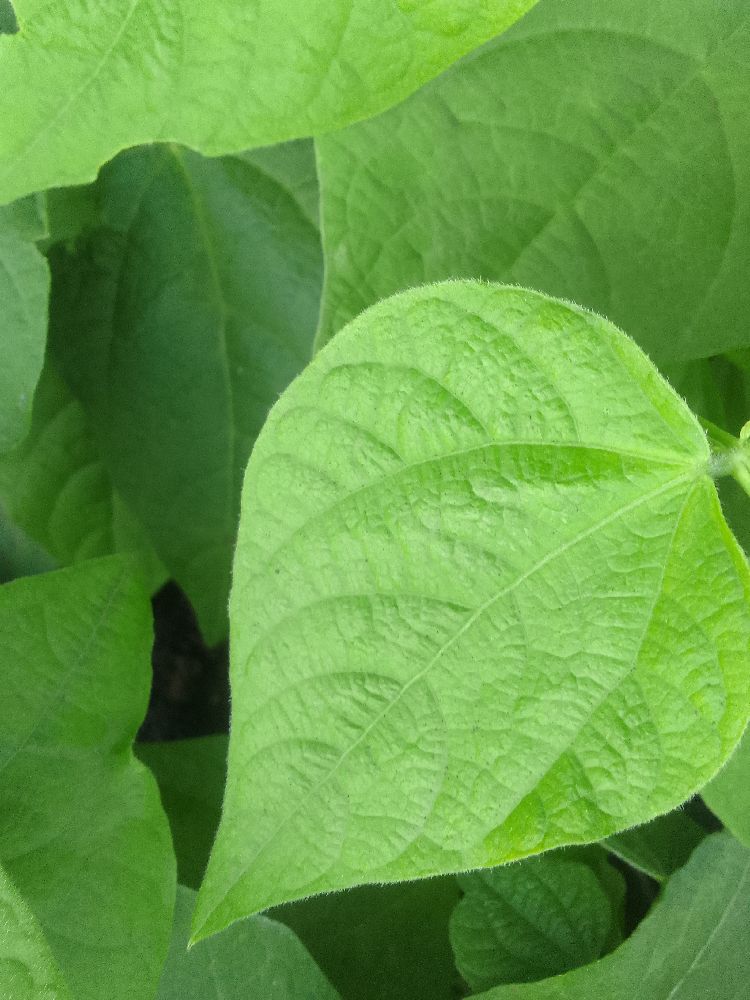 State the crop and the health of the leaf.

common bean, healthy
